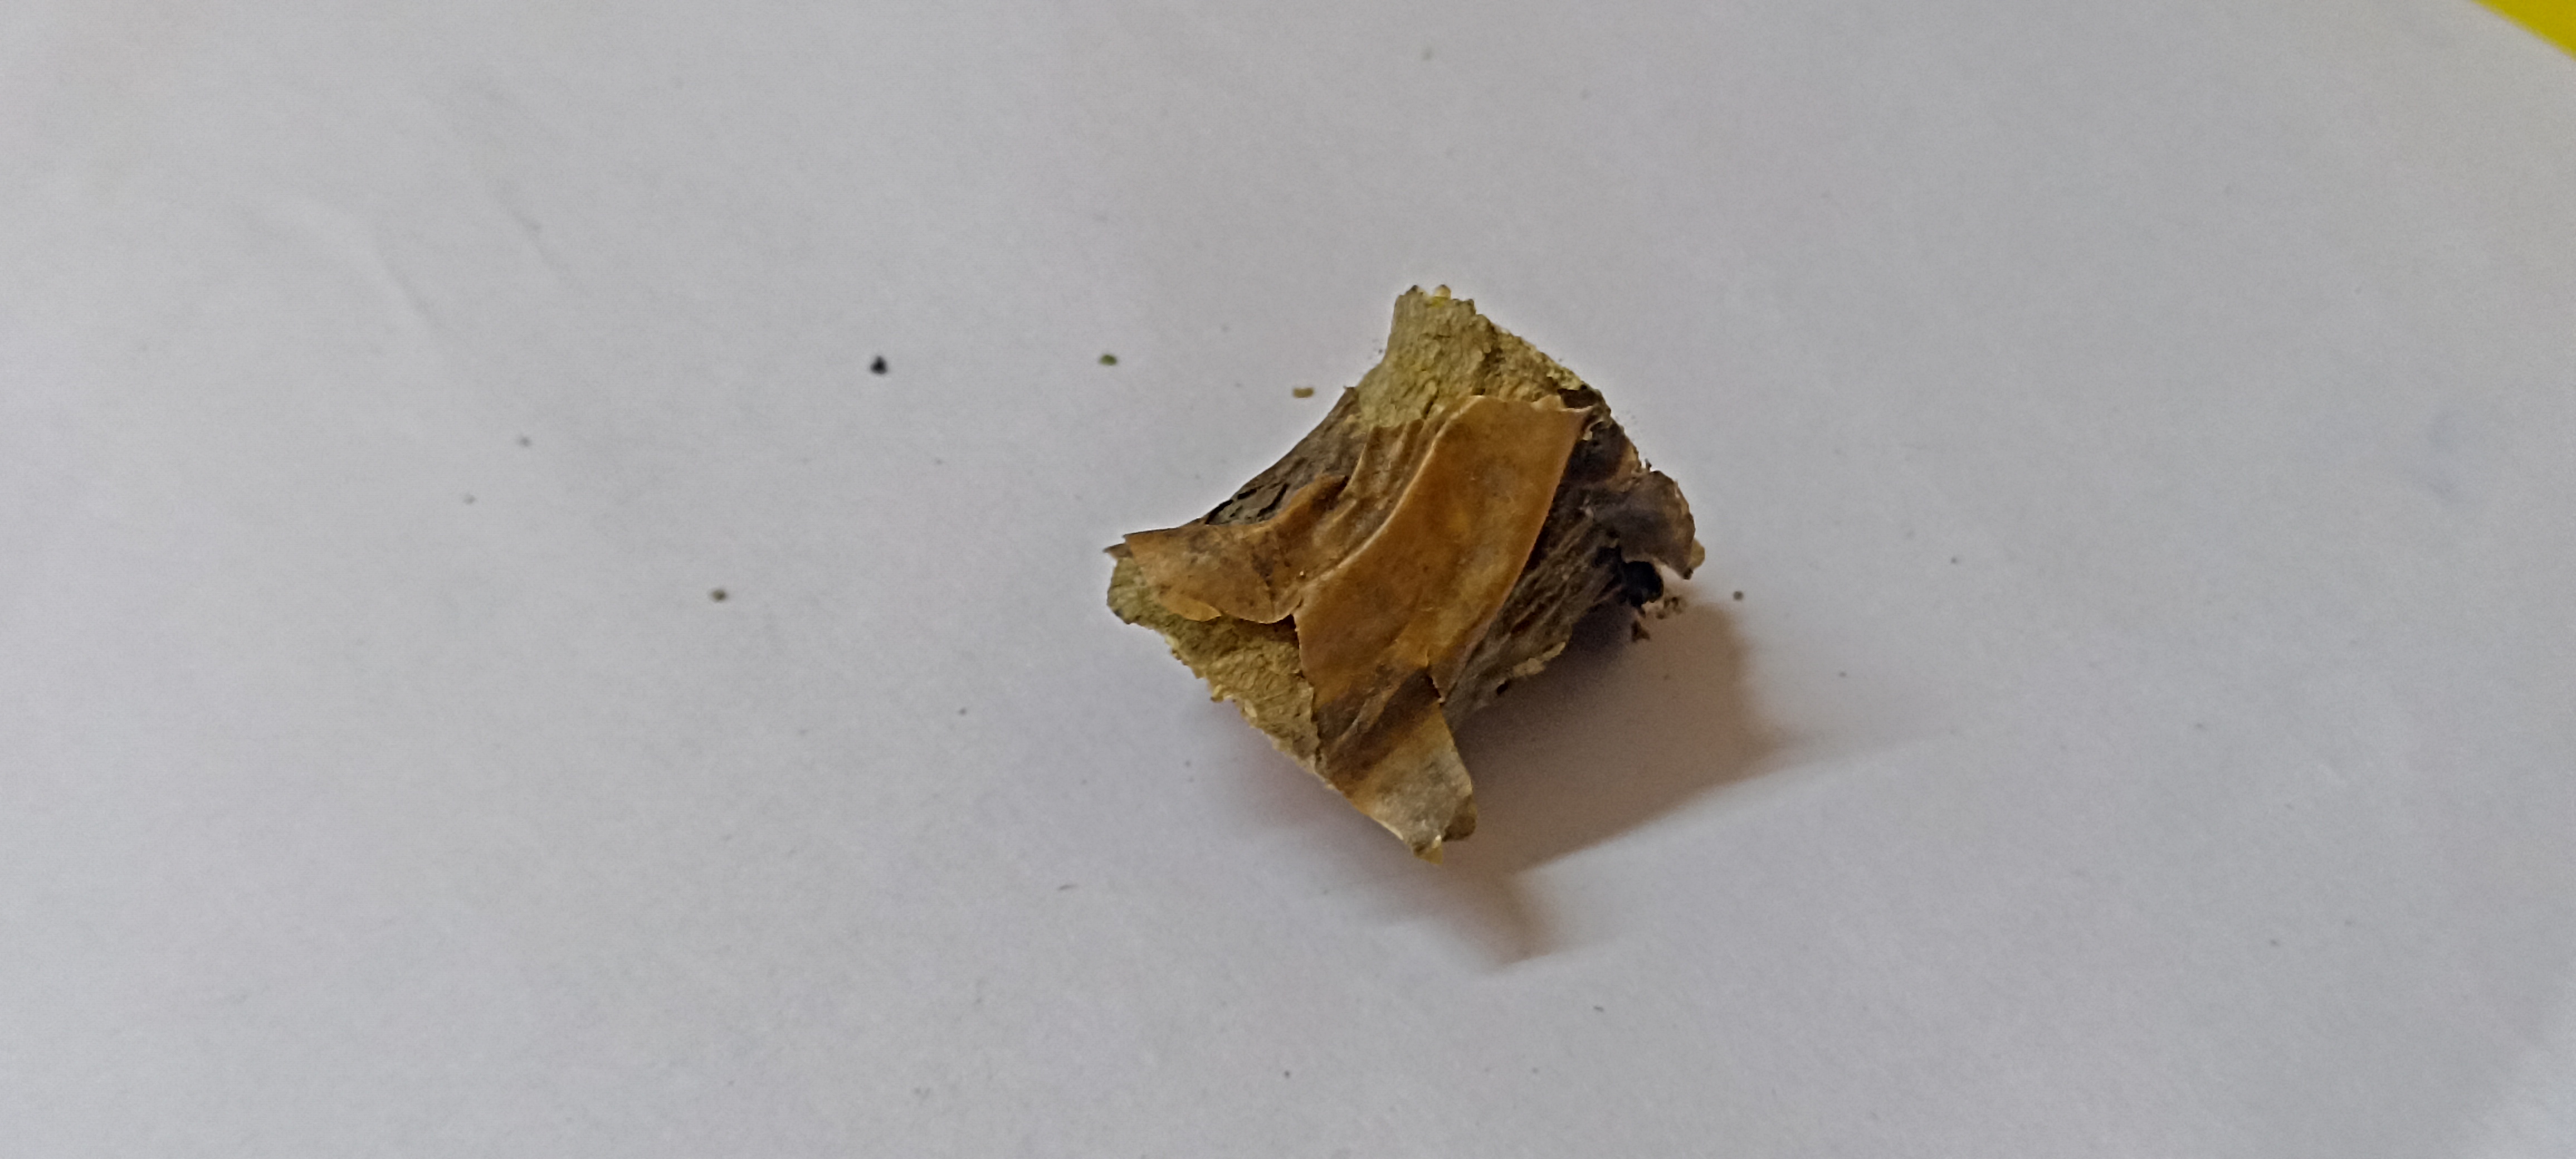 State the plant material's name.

gulvel
